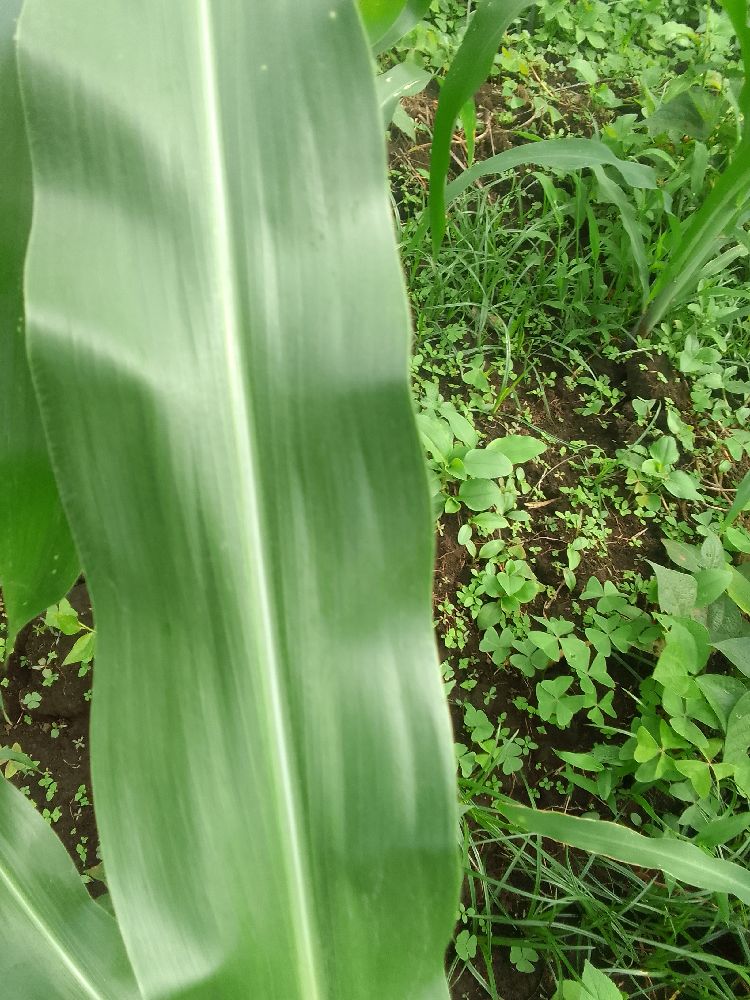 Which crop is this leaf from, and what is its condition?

maize, healthy
